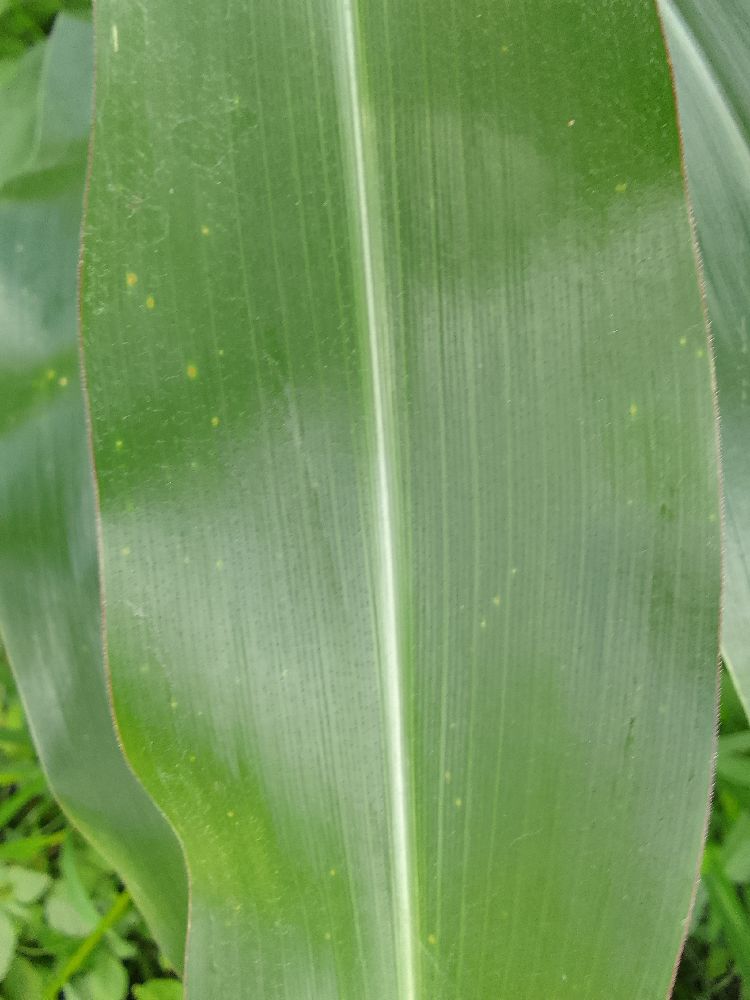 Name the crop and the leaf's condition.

maize, healthy
